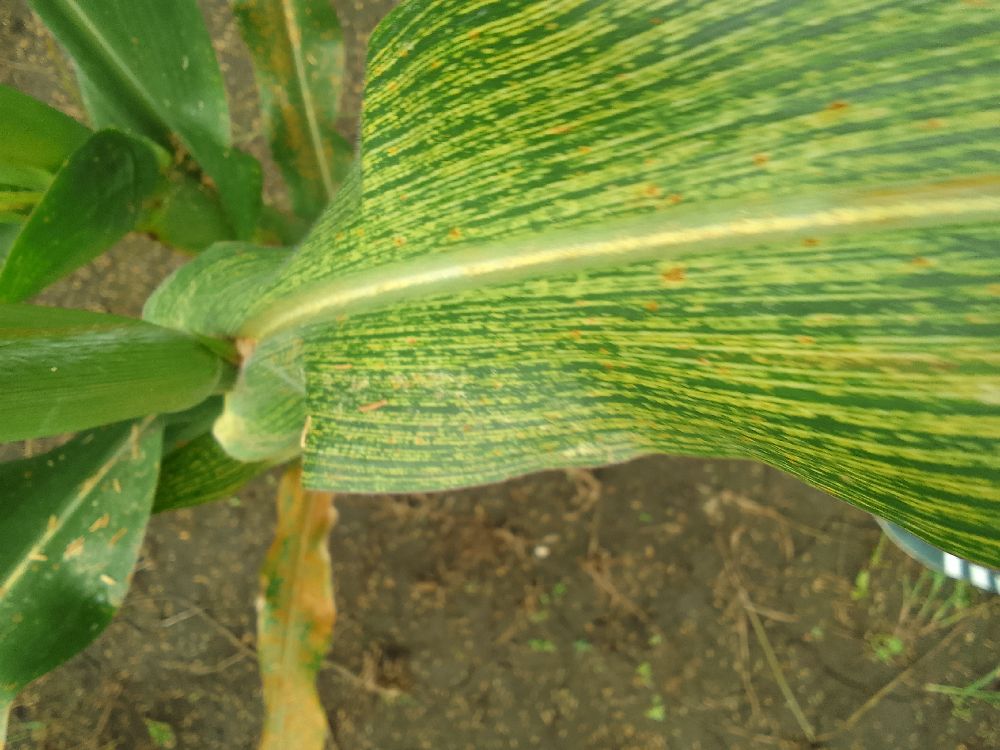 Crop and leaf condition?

maize, maize streak virus
